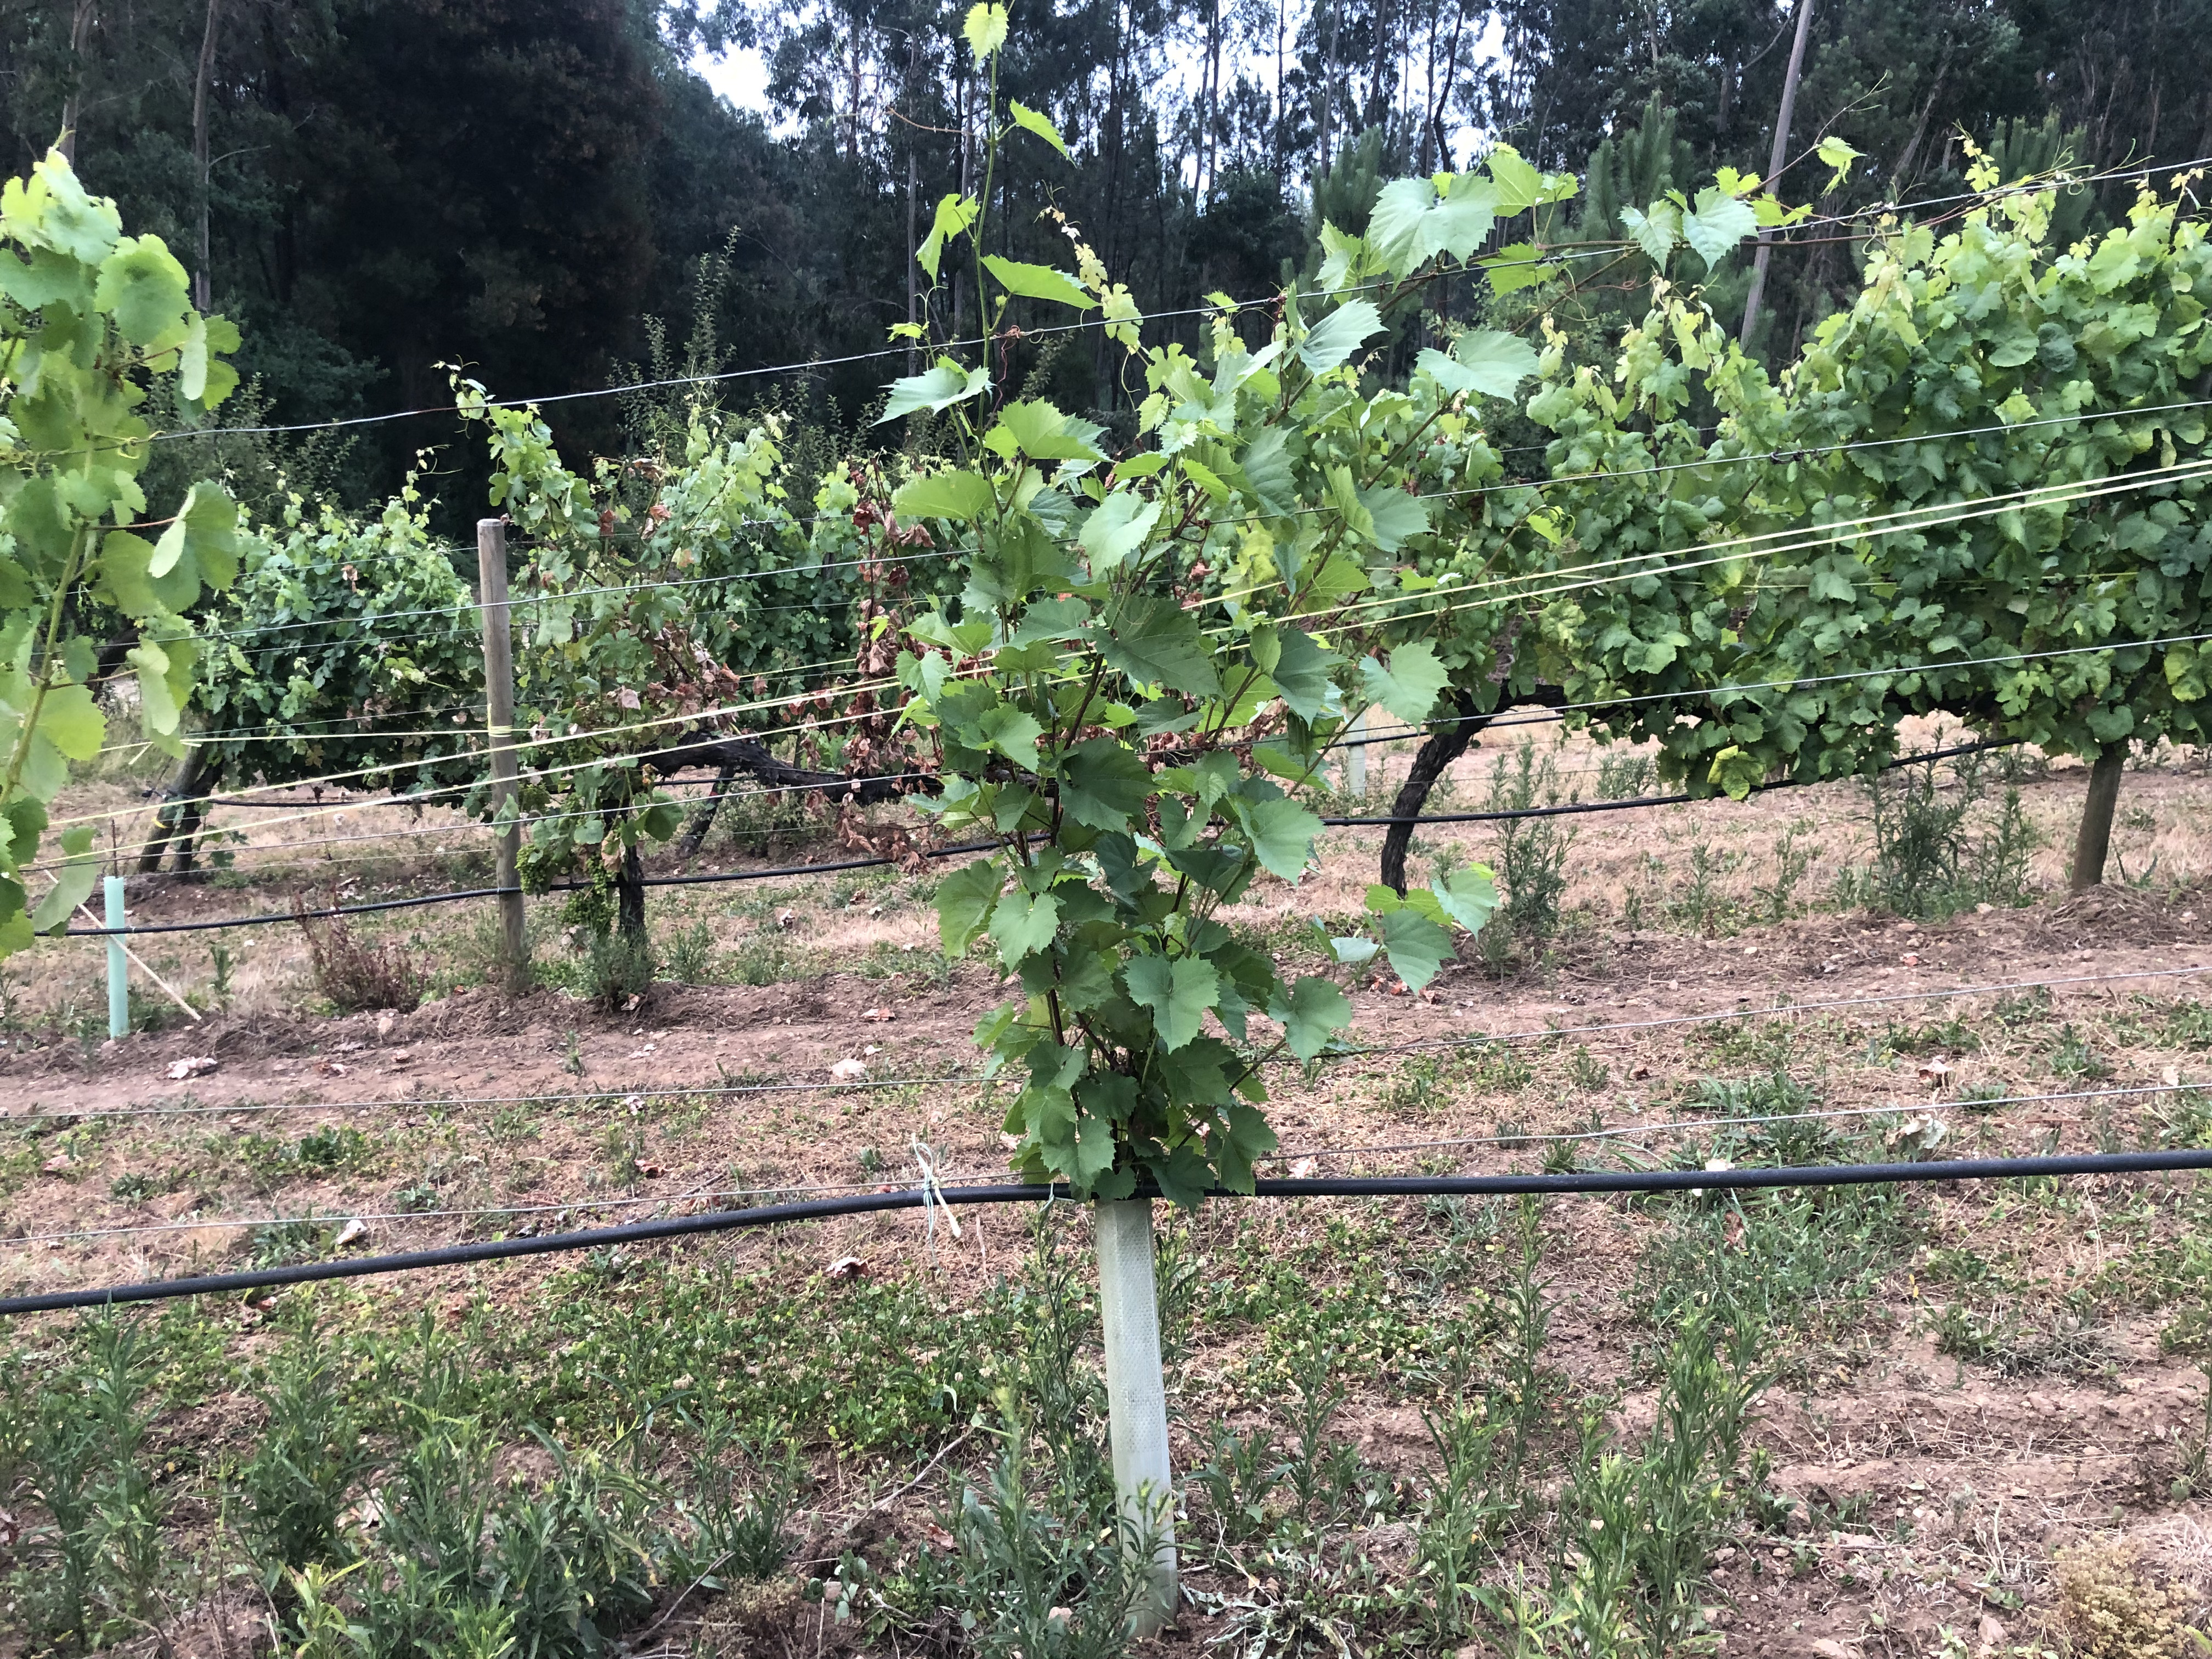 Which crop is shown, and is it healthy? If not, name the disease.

grapevine, not affected by esca disease
